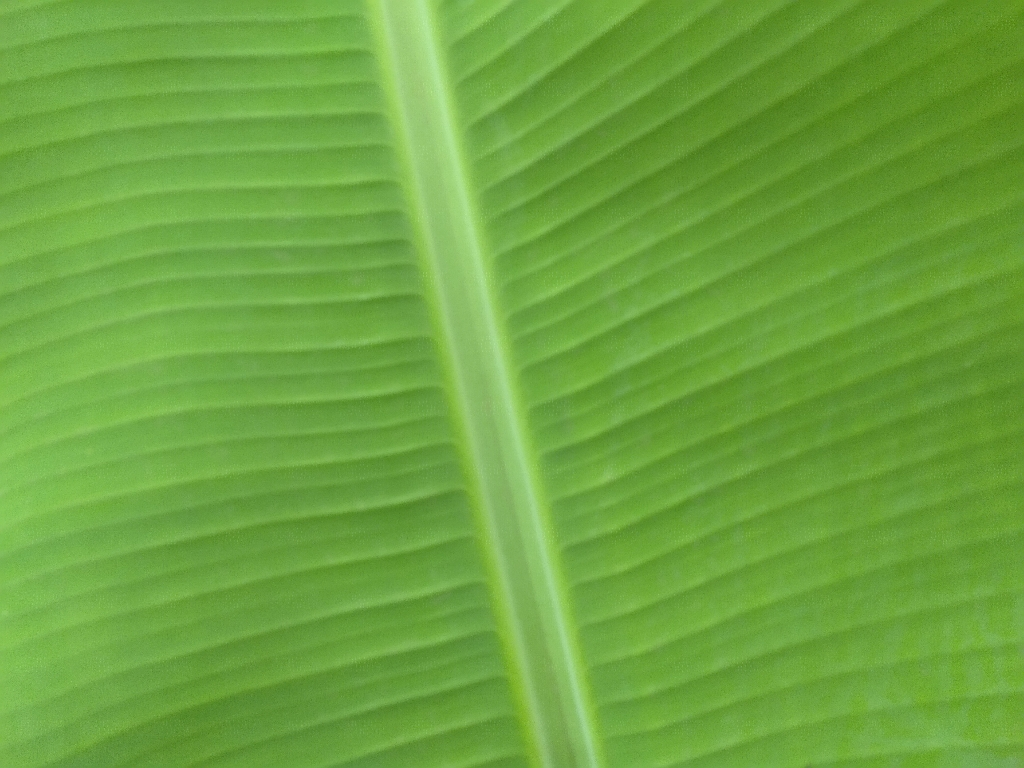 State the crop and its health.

banana, healthy
